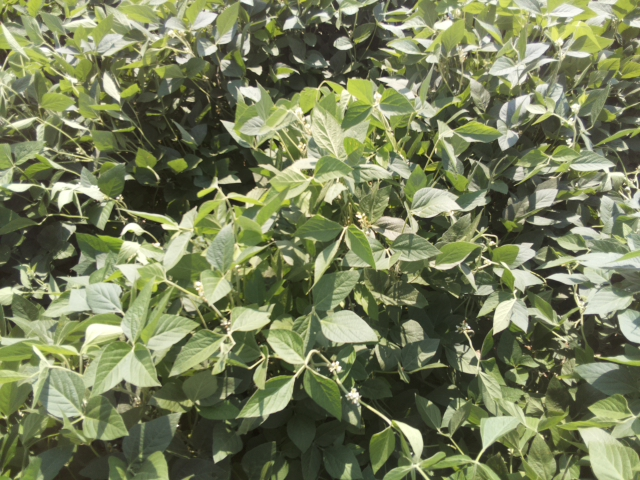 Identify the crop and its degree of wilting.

soybean, leaves with no wilting
